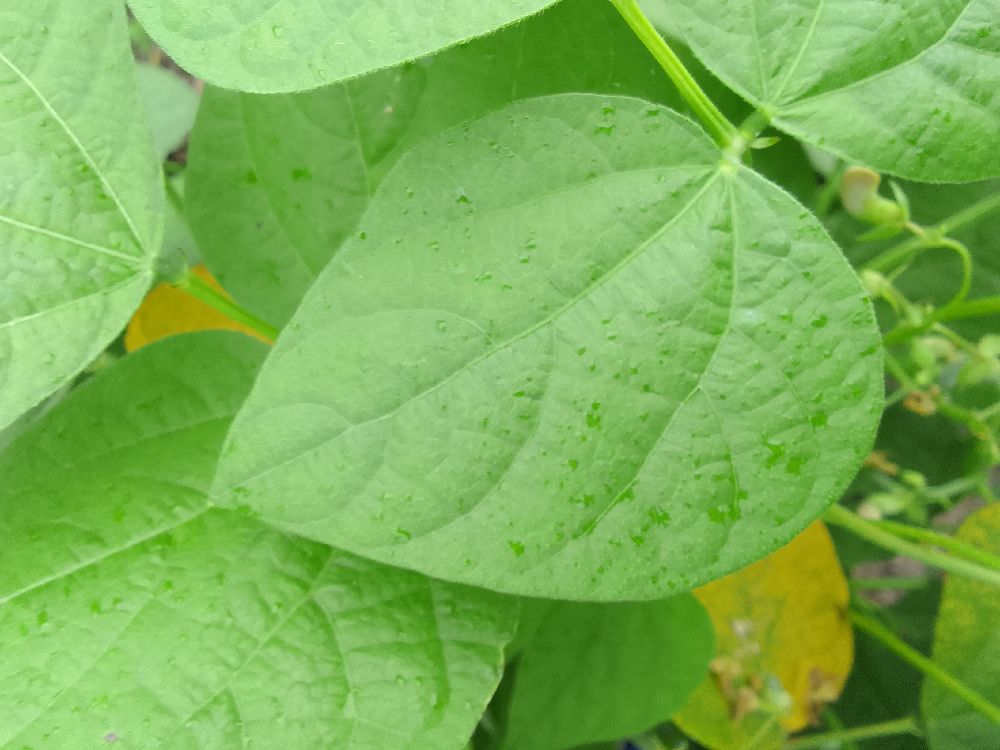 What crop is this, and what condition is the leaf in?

common bean, healthy
